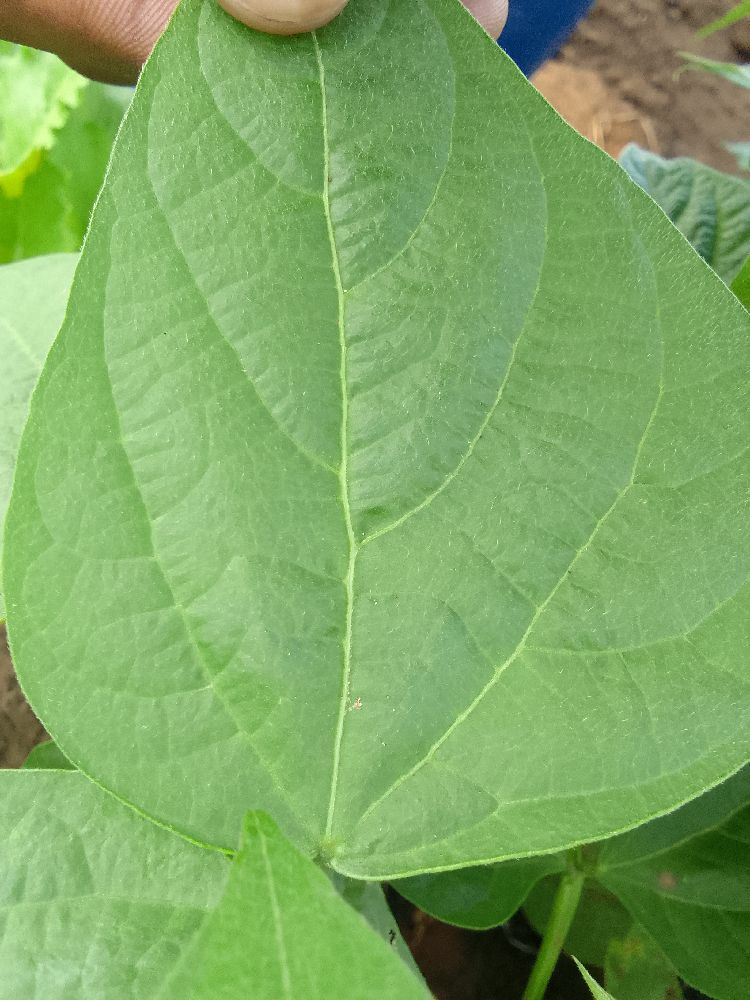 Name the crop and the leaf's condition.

common bean, healthy
